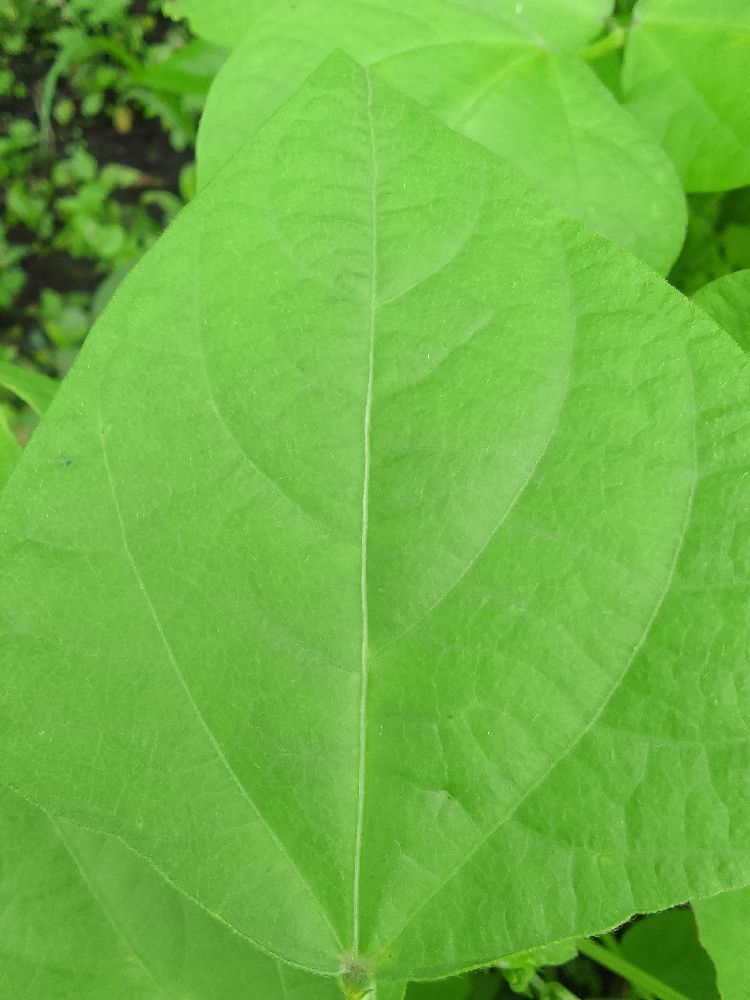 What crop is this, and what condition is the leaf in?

common bean, healthy
